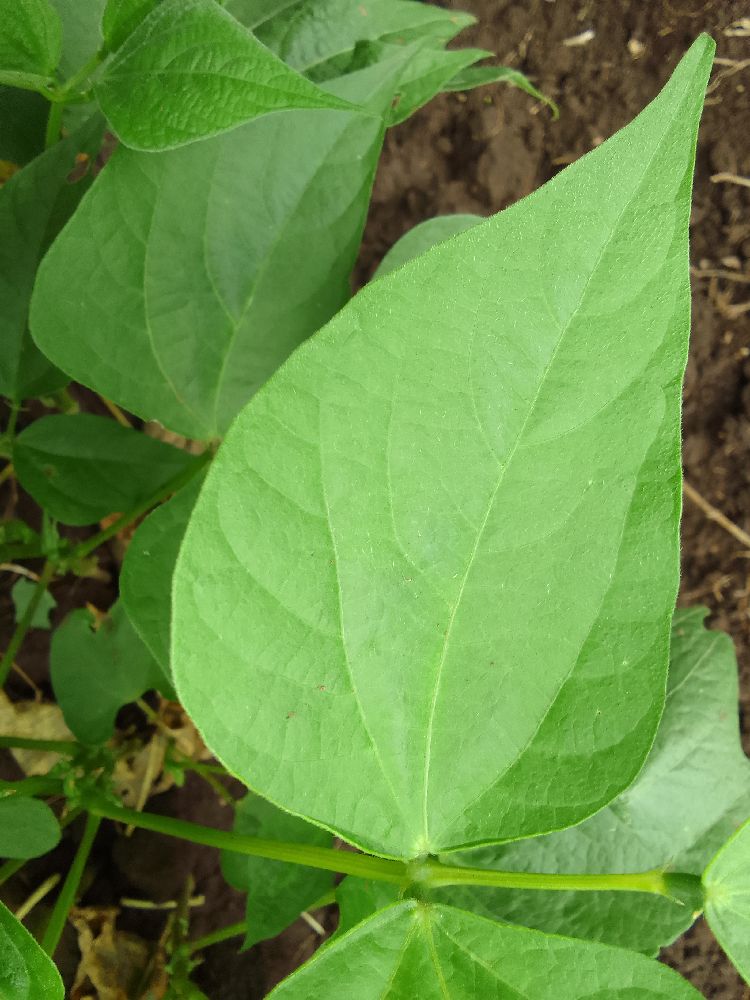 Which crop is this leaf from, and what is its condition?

common bean, healthy
